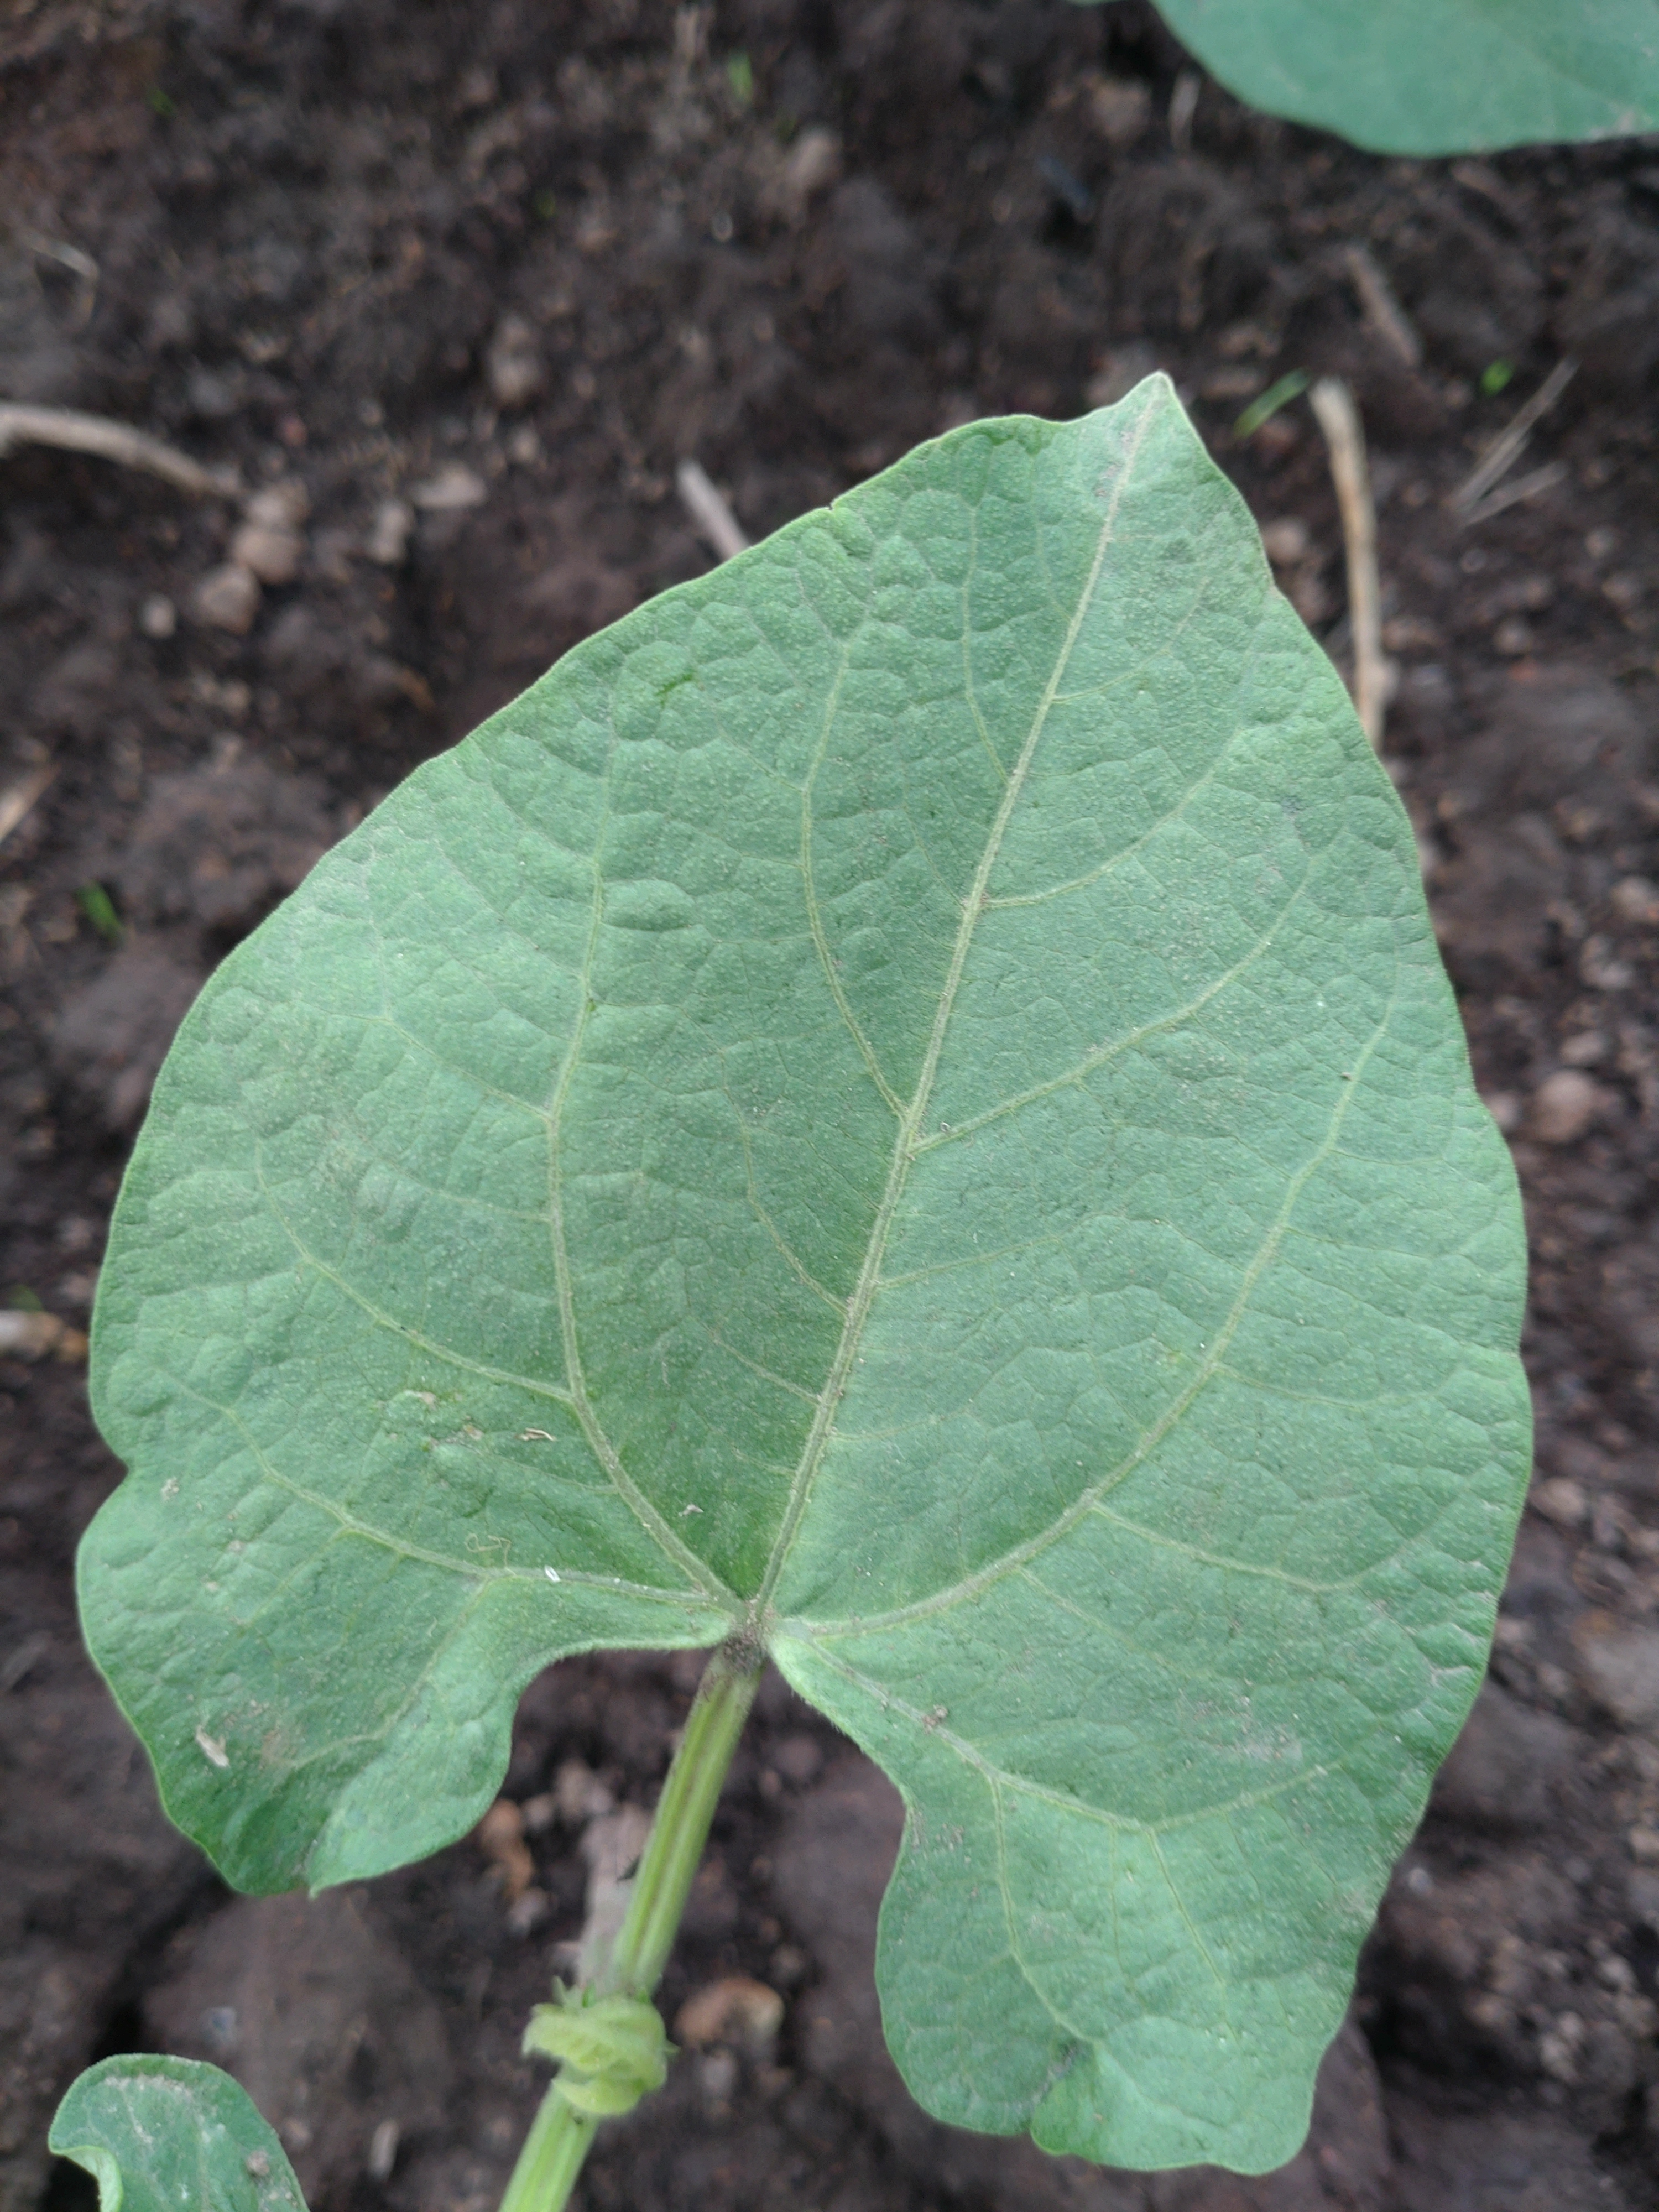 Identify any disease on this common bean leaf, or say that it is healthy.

healthy
